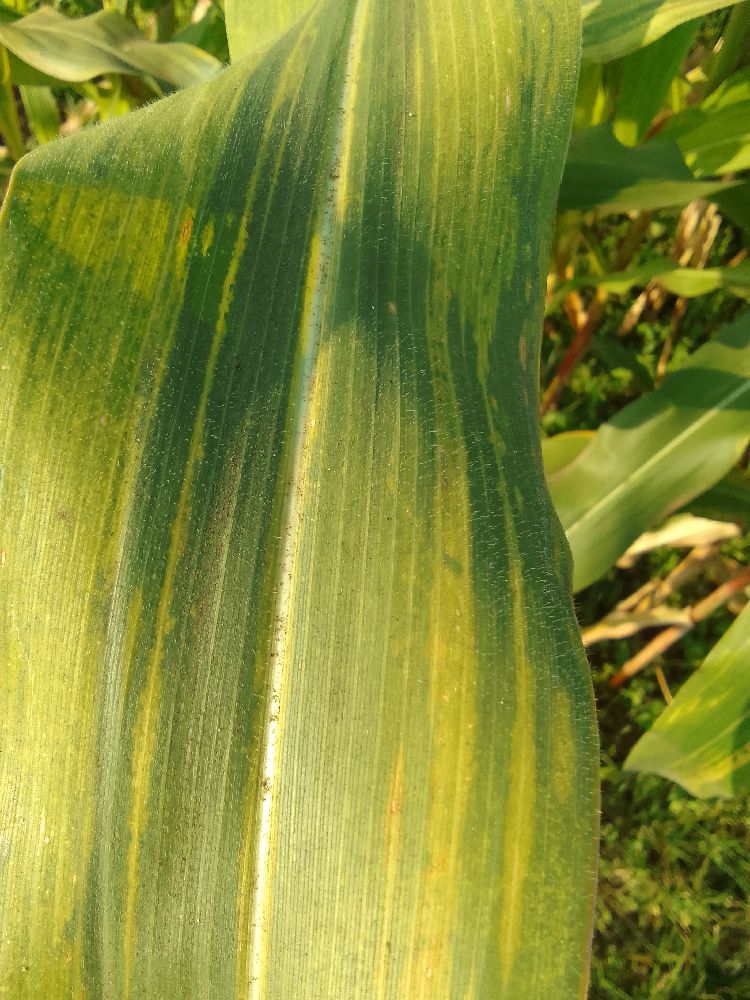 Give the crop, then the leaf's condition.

maize, maize lethal necrosis
